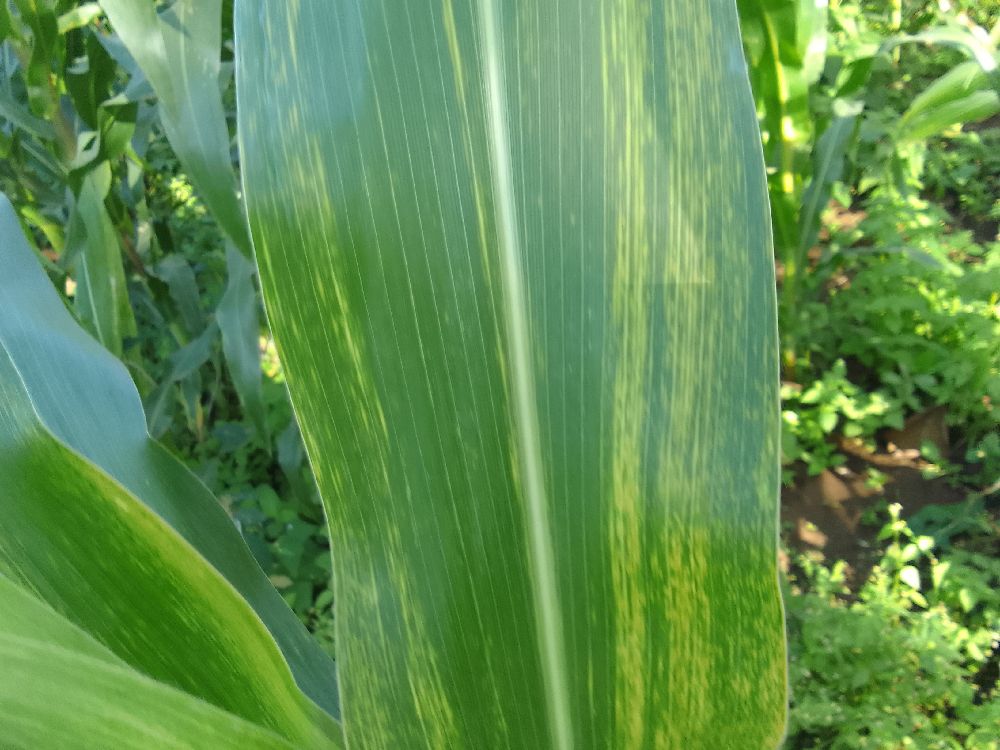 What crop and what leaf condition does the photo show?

maize, maize lethal necrosis
